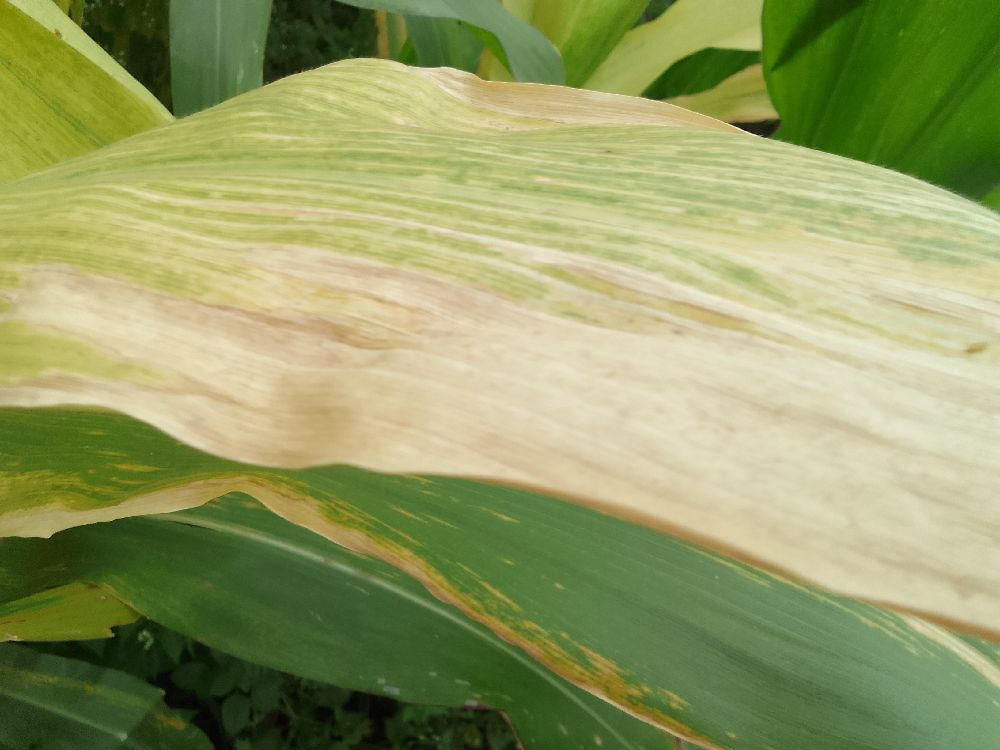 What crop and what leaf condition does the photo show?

maize, maize lethal necrosis
